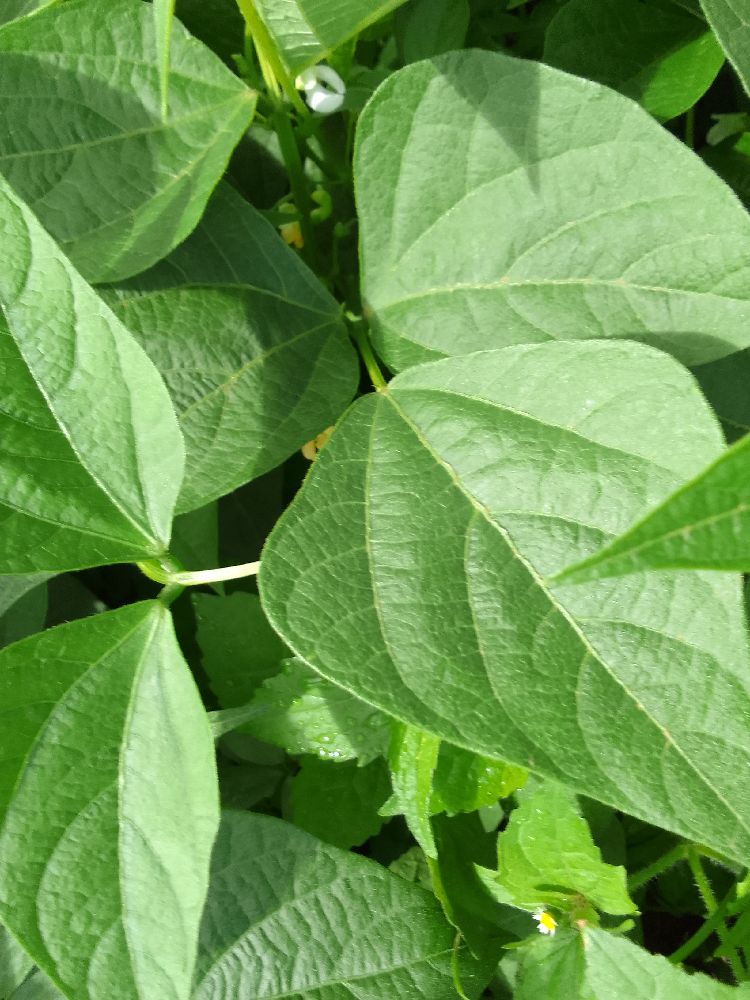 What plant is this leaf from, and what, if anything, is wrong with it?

common bean, healthy
